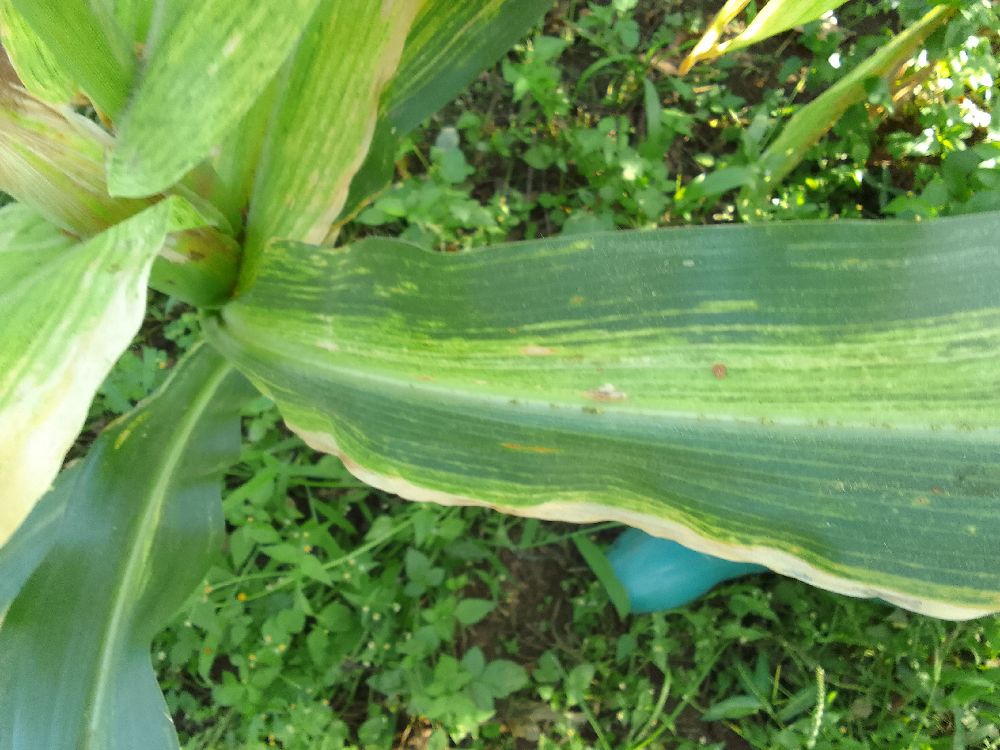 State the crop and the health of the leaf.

maize, maize lethal necrosis
